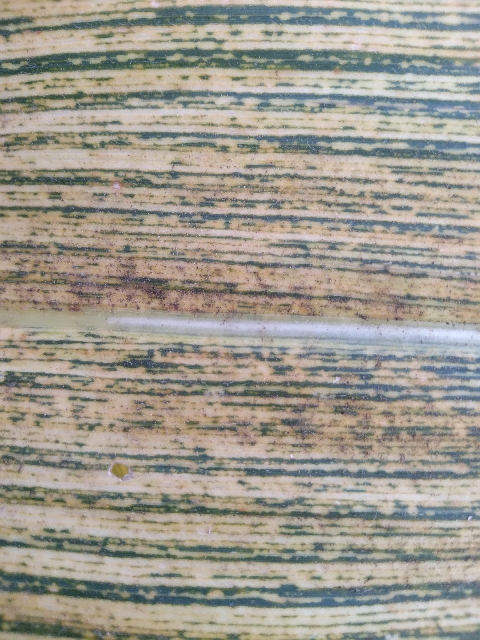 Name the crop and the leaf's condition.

maize, maize streak virus
